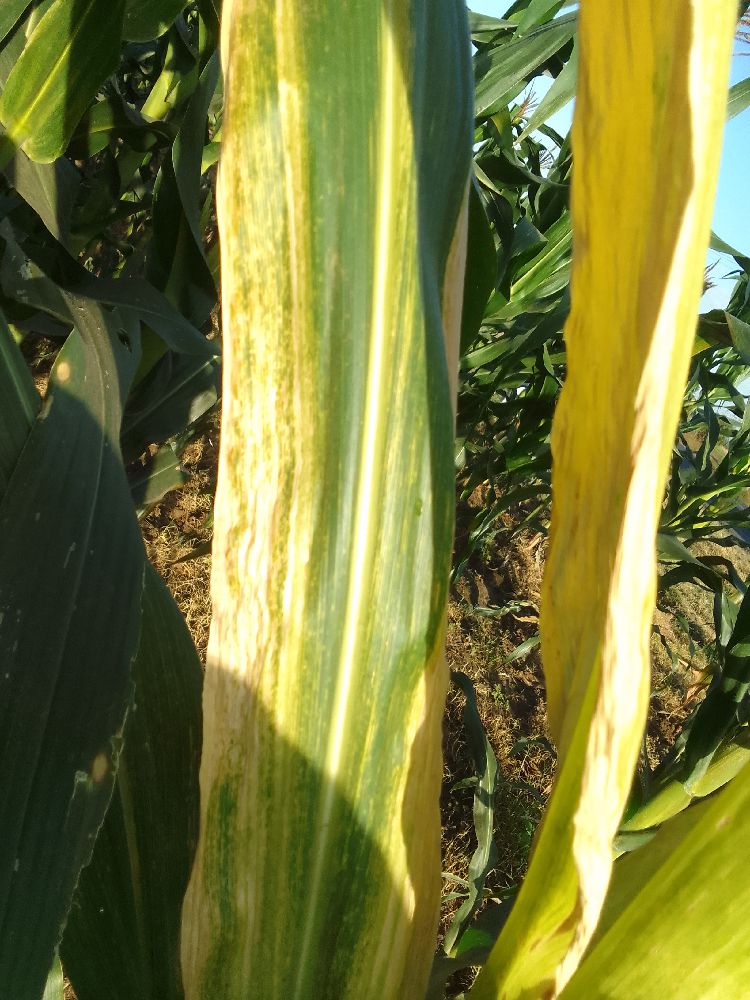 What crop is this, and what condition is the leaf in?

maize, maize lethal necrosis
